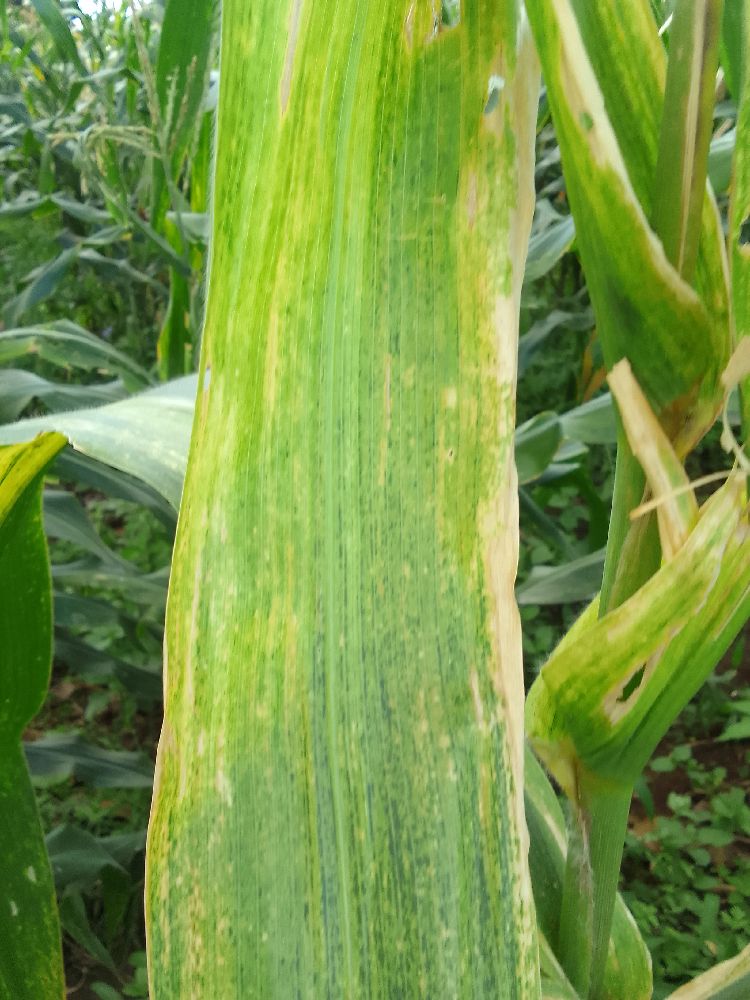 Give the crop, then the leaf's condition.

maize, maize lethal necrosis
